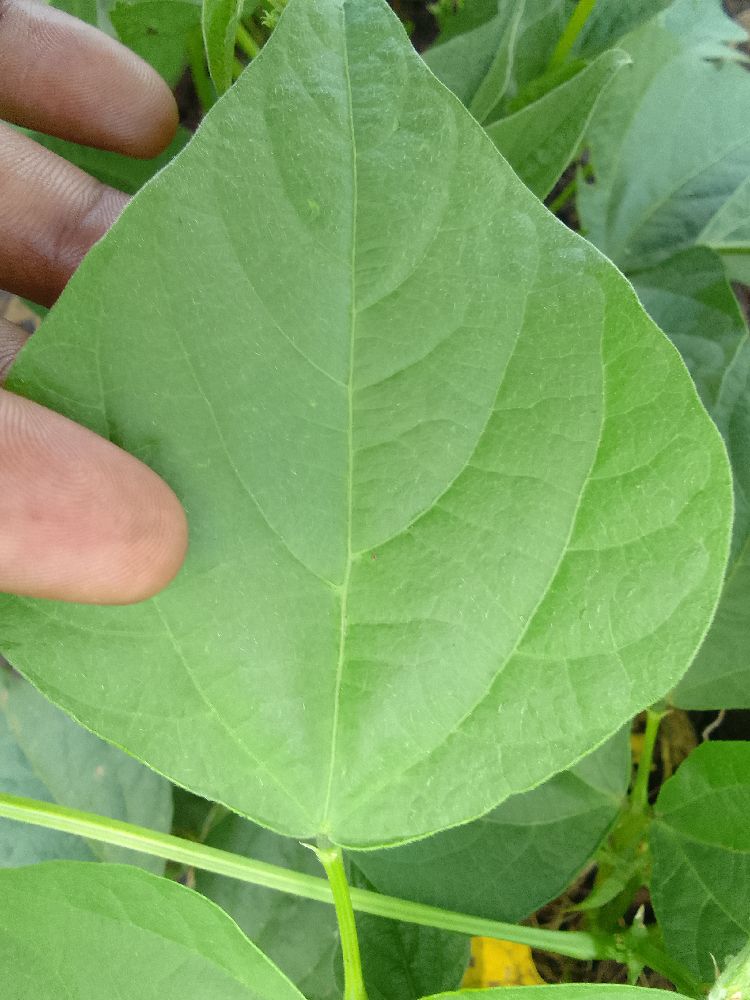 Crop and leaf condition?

common bean, healthy
